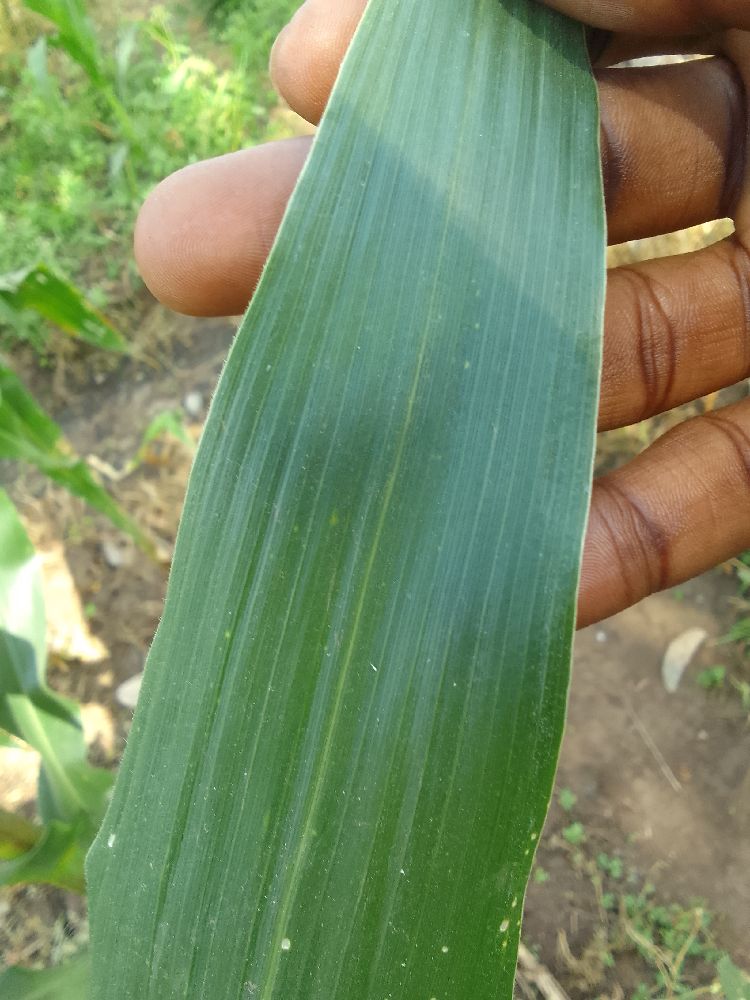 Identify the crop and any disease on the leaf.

maize, healthy
